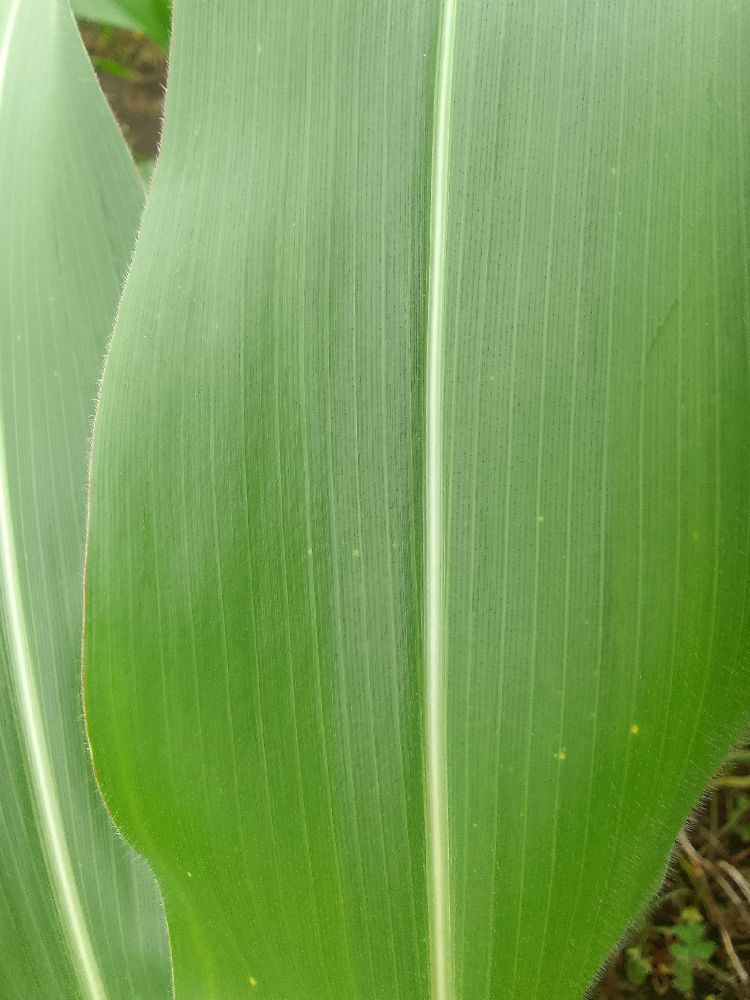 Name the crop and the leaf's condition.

maize, healthy
